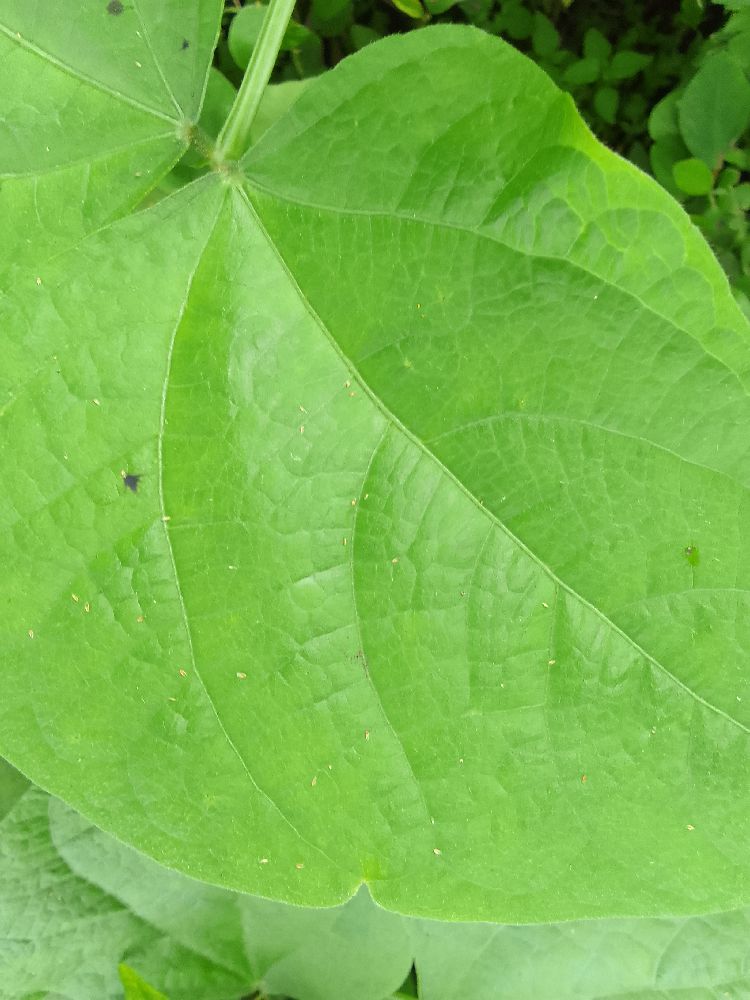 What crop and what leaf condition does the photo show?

common bean, healthy
